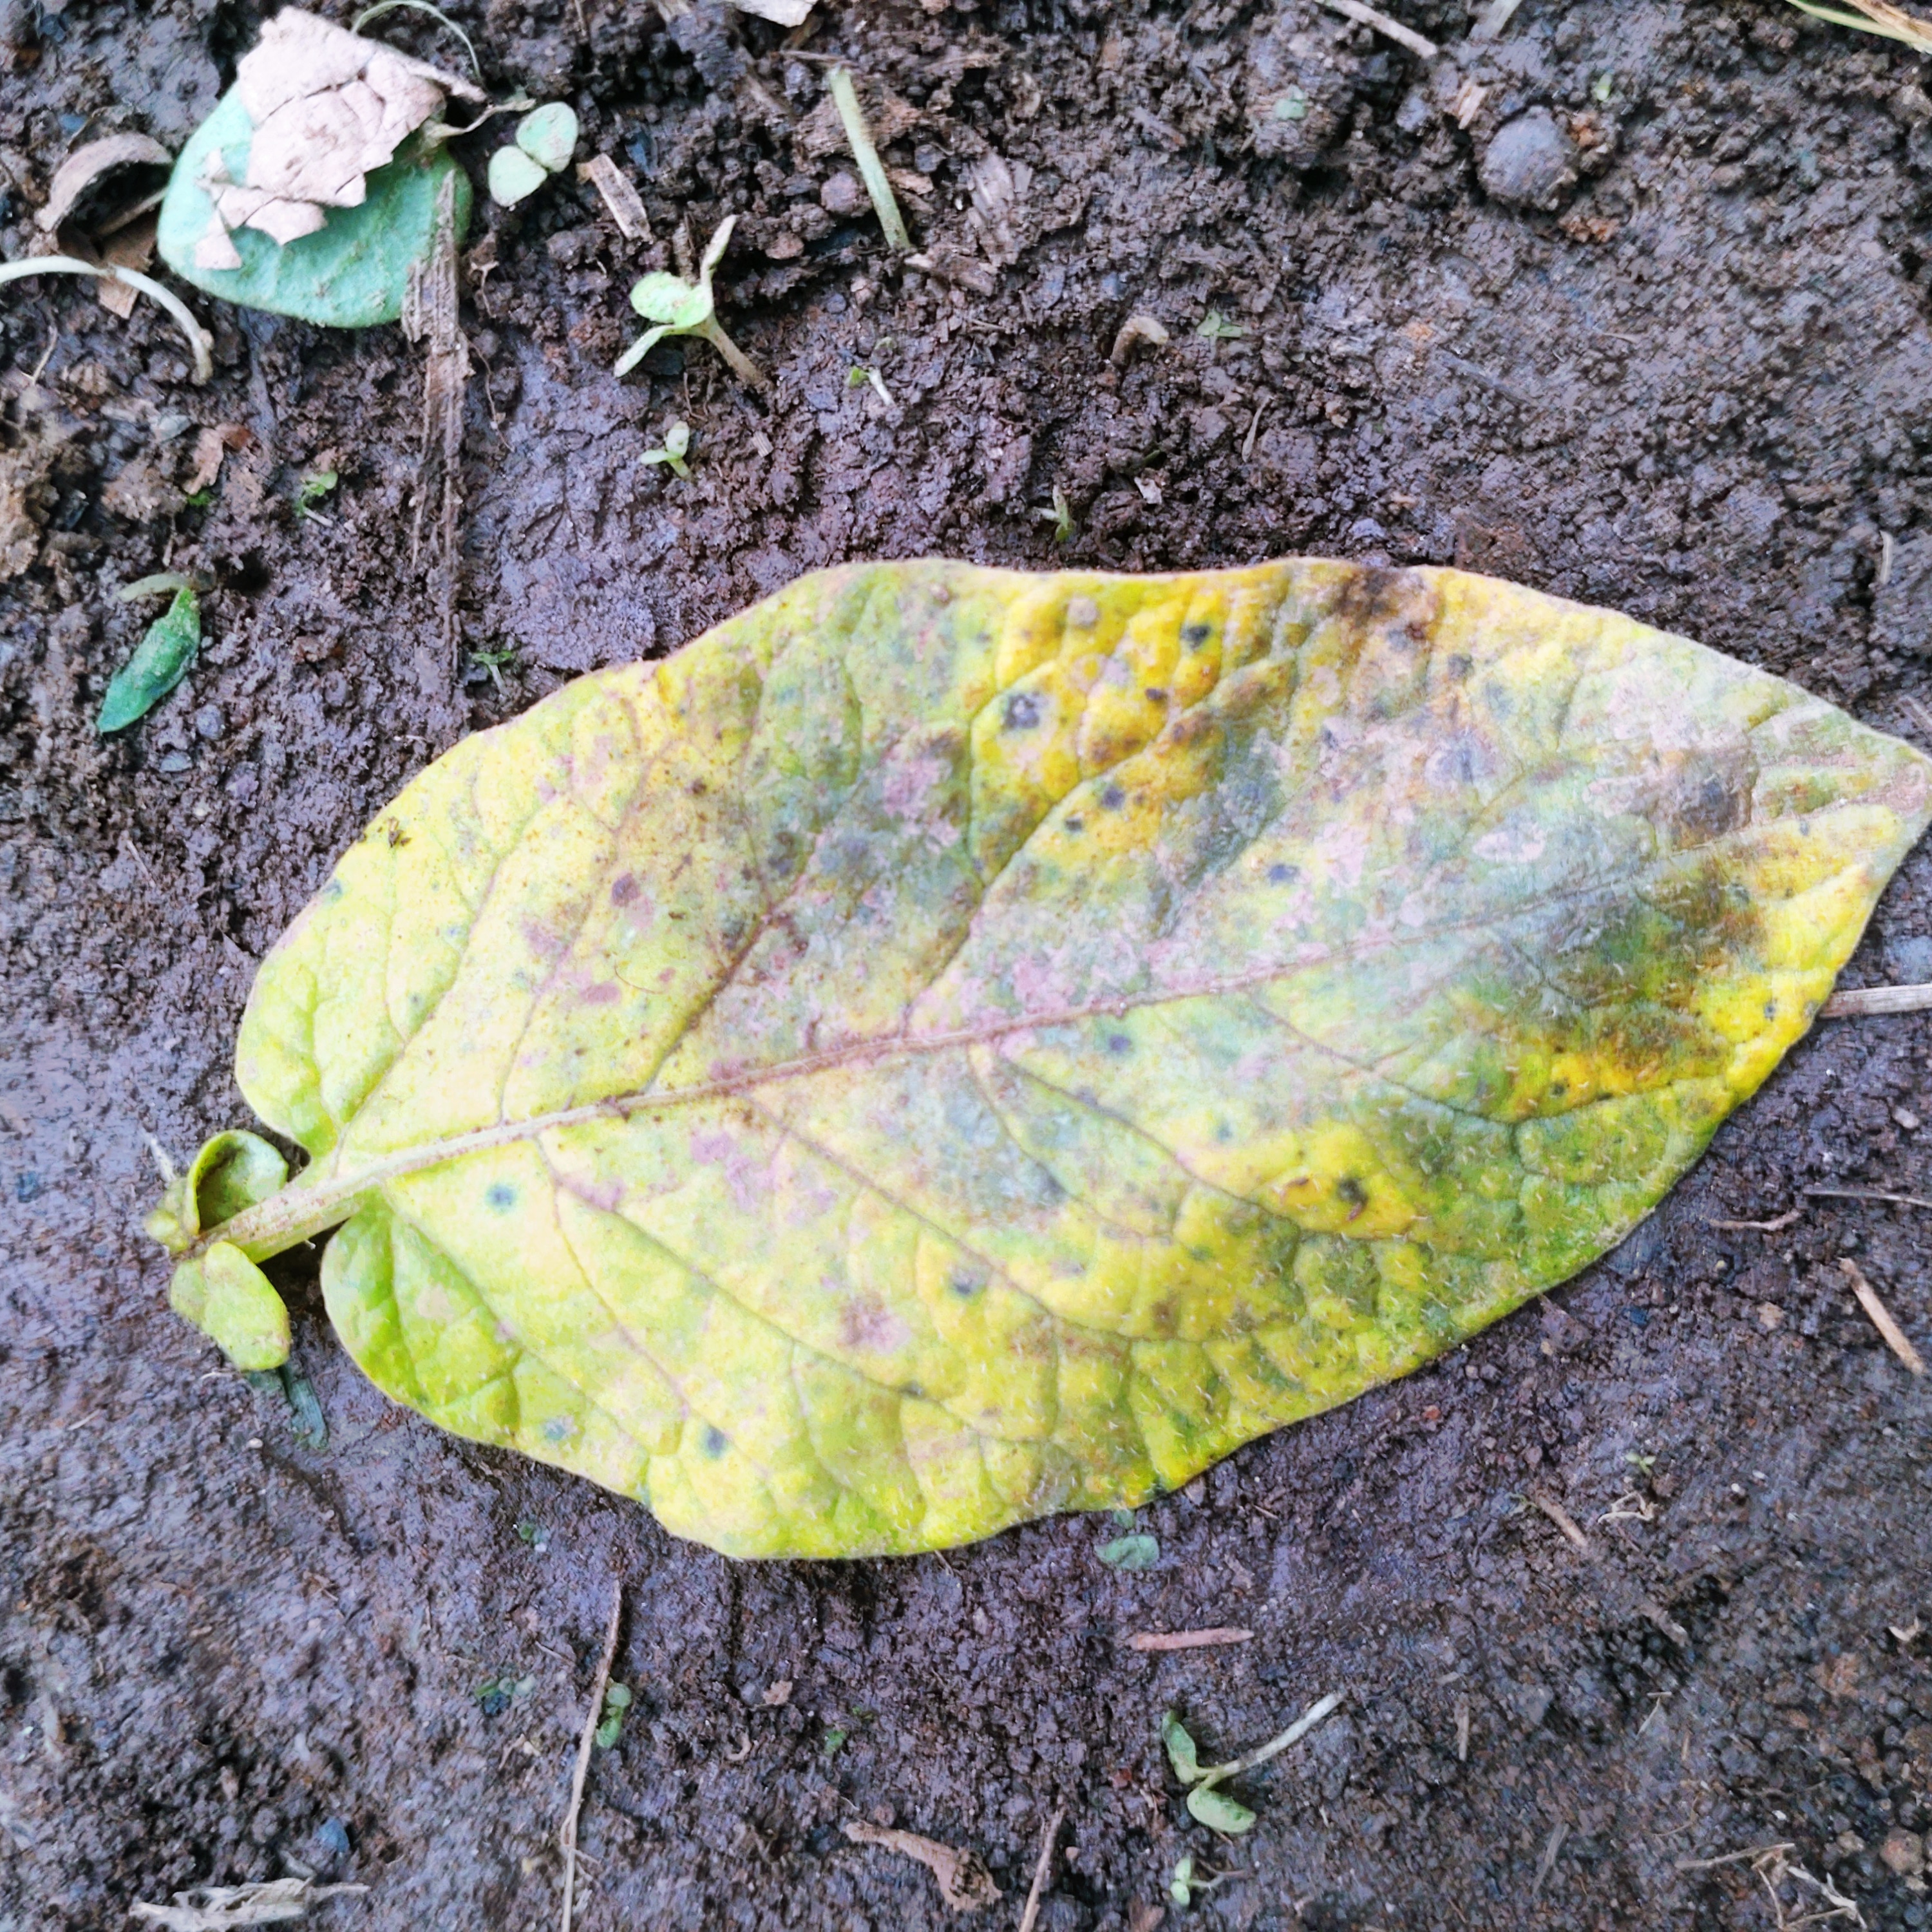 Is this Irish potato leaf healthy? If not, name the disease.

late blight
